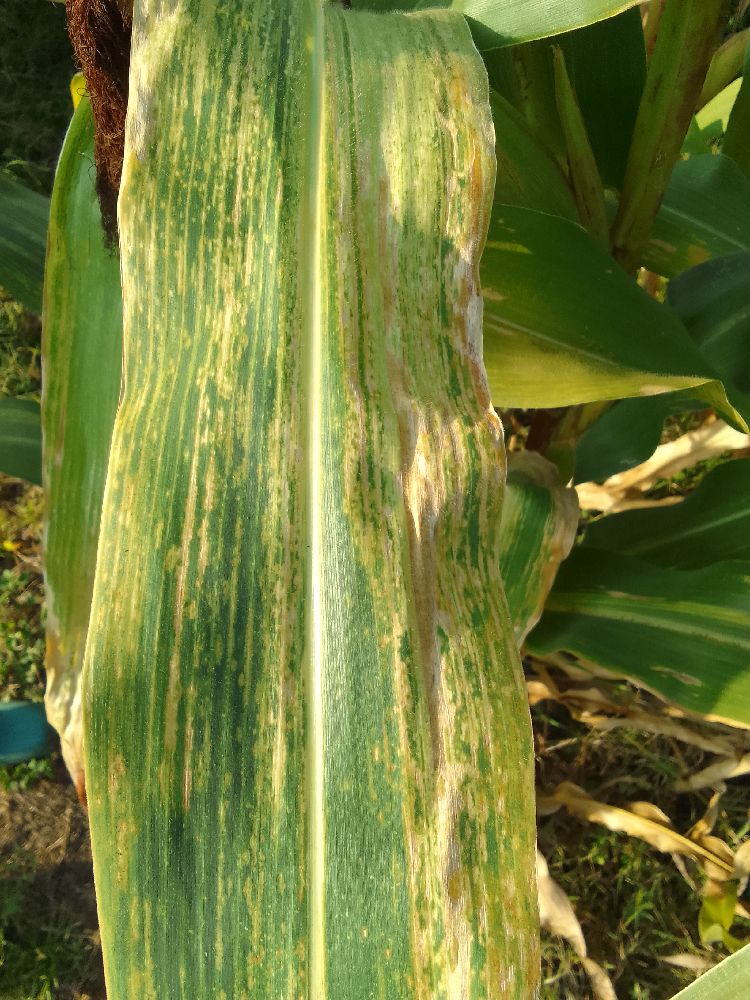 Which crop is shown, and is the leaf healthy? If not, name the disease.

maize, maize lethal necrosis
